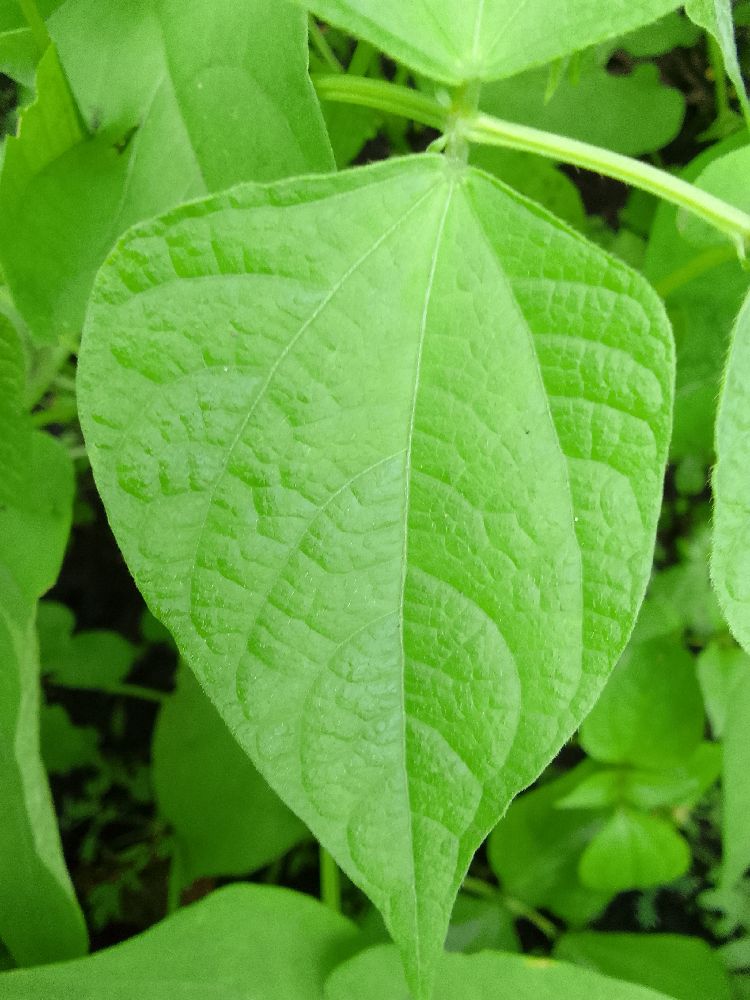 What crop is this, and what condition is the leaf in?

common bean, healthy
